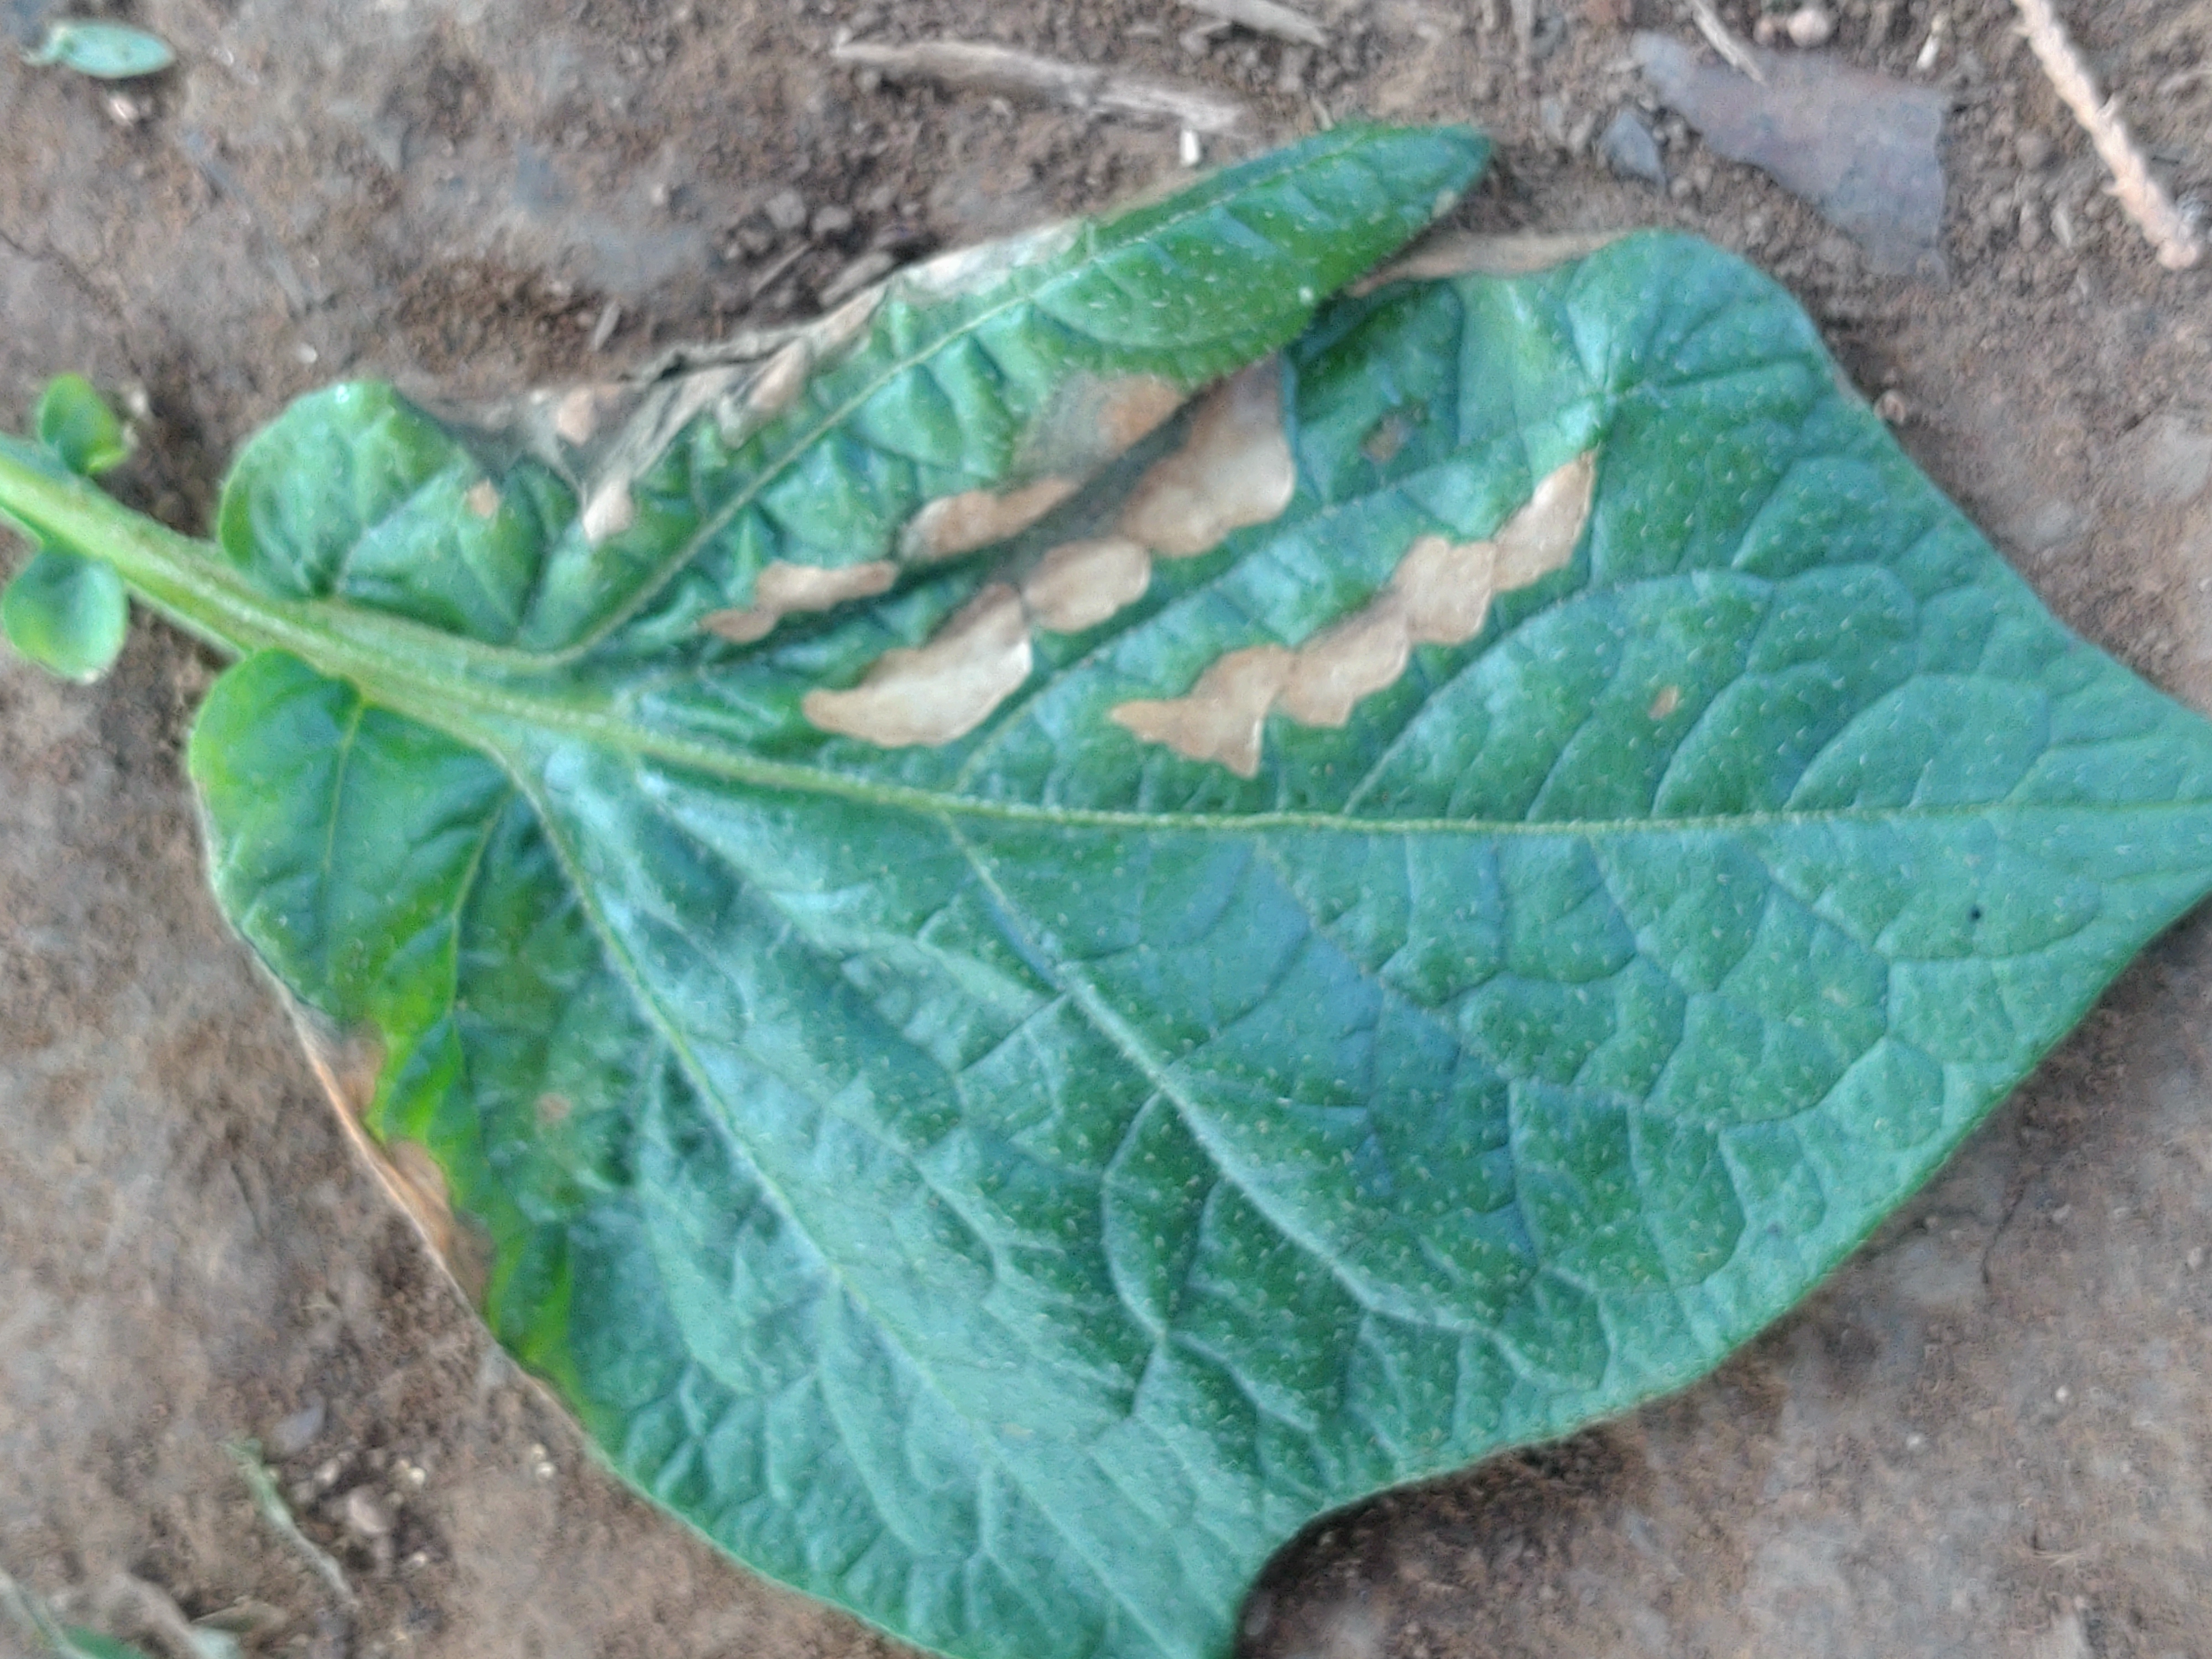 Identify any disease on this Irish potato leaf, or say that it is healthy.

early blight
